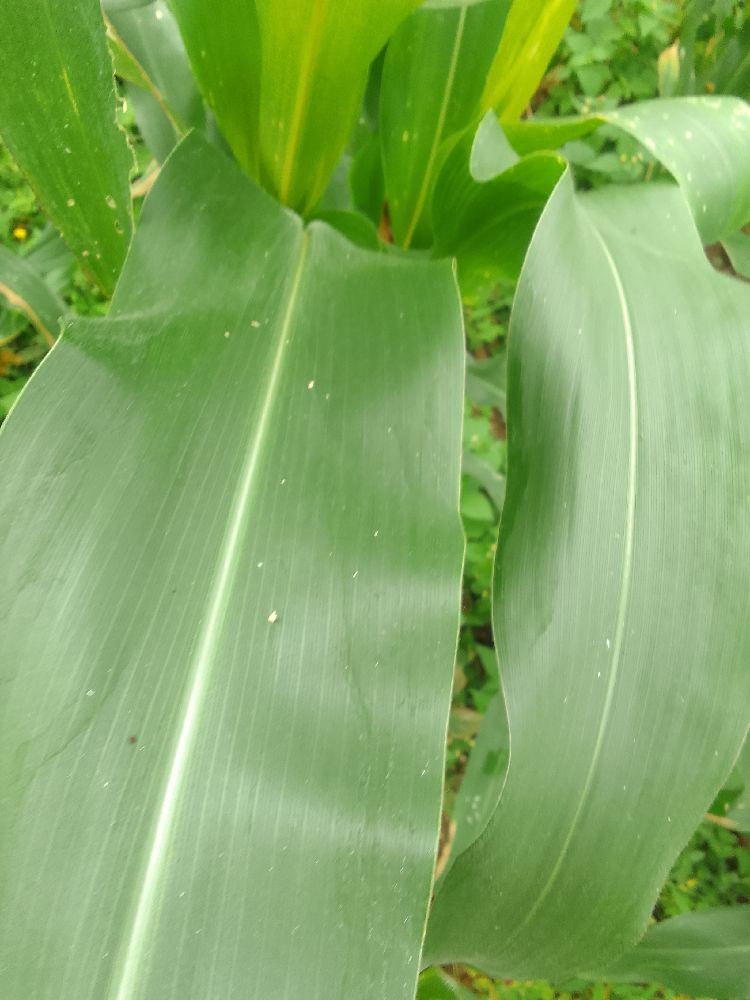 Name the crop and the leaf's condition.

maize, healthy
